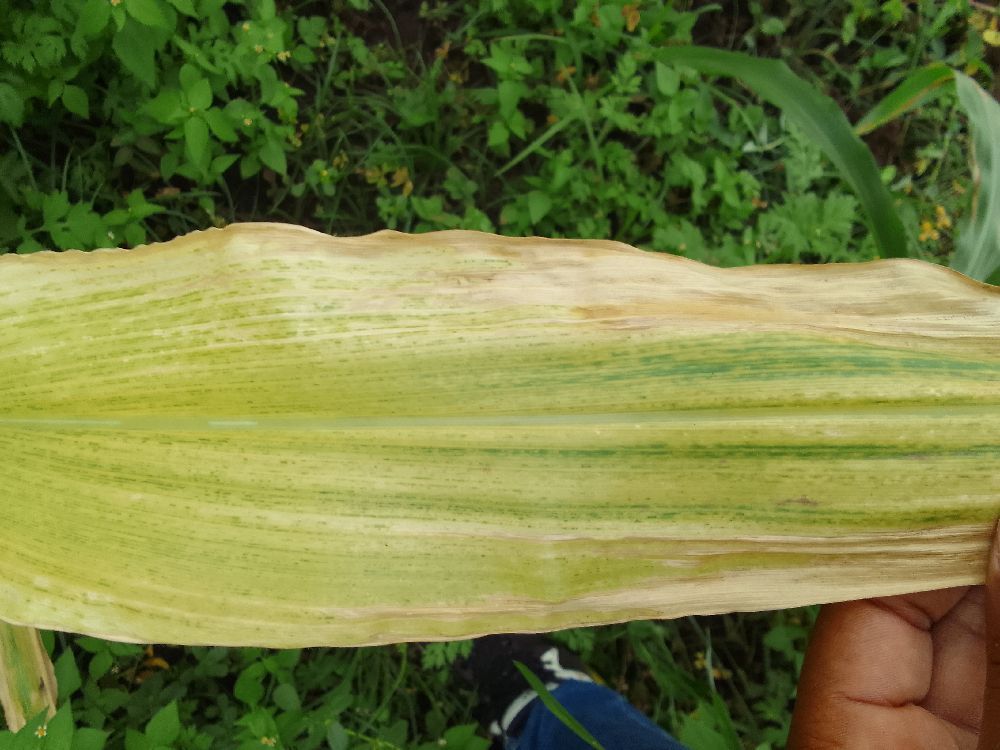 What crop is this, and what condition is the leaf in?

maize, maize lethal necrosis
